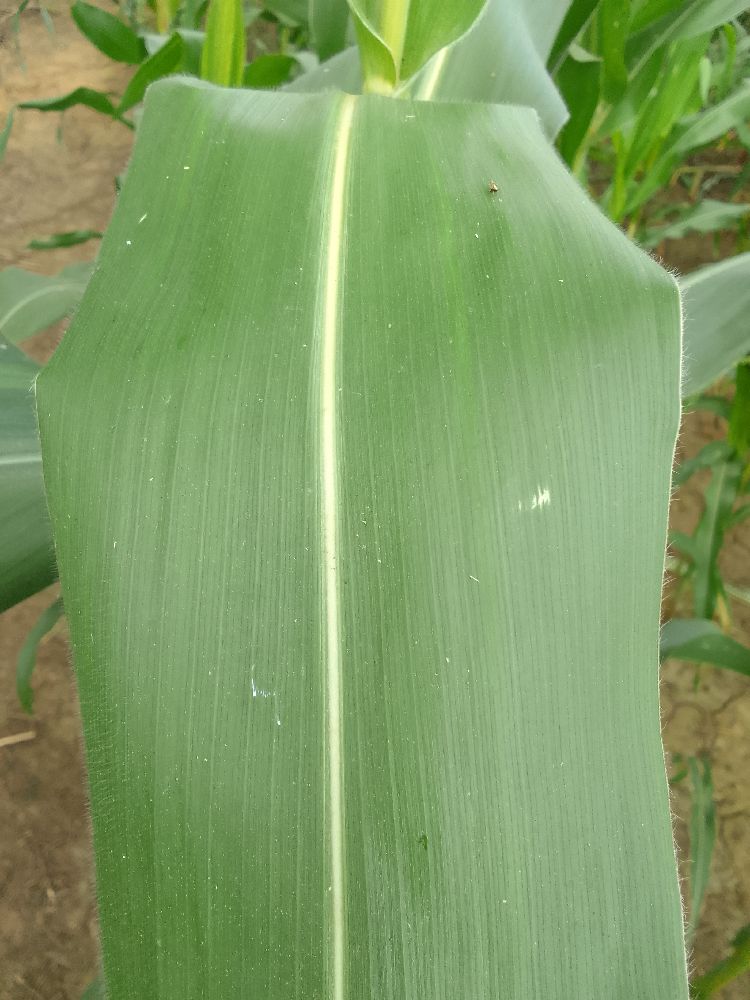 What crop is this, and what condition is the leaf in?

maize, healthy
